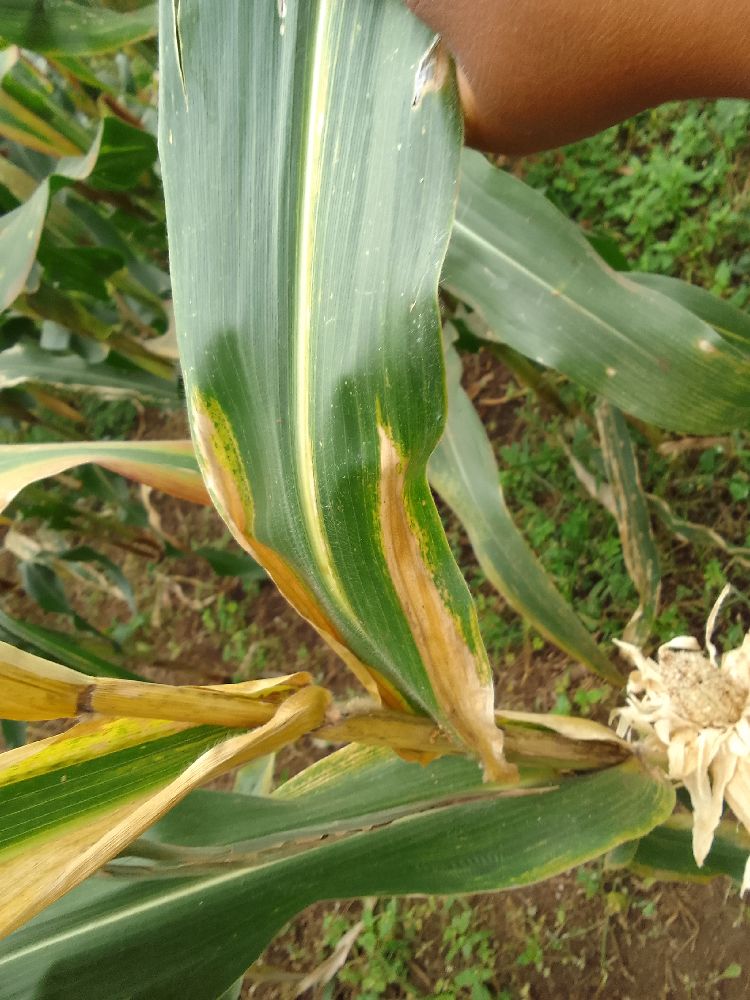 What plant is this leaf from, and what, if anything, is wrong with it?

maize, maize lethal necrosis
